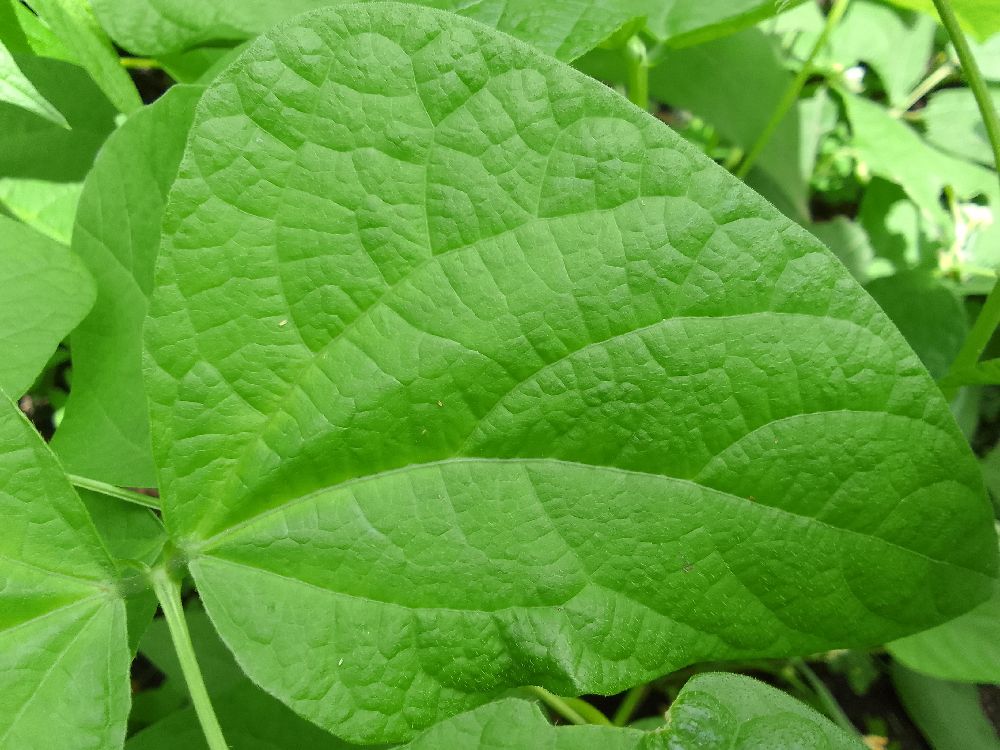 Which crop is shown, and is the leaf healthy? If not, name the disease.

common bean, healthy
